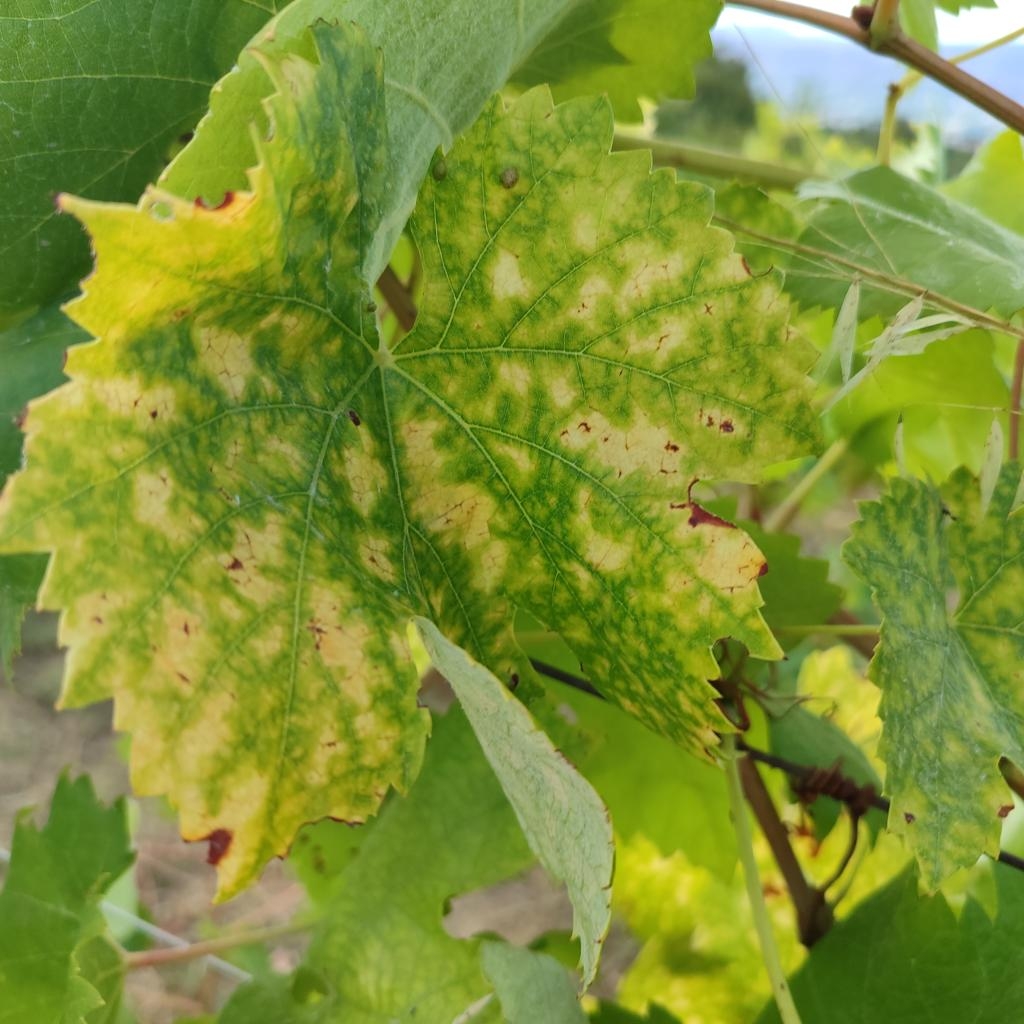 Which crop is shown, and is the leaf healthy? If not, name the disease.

grapevine, esca complex
